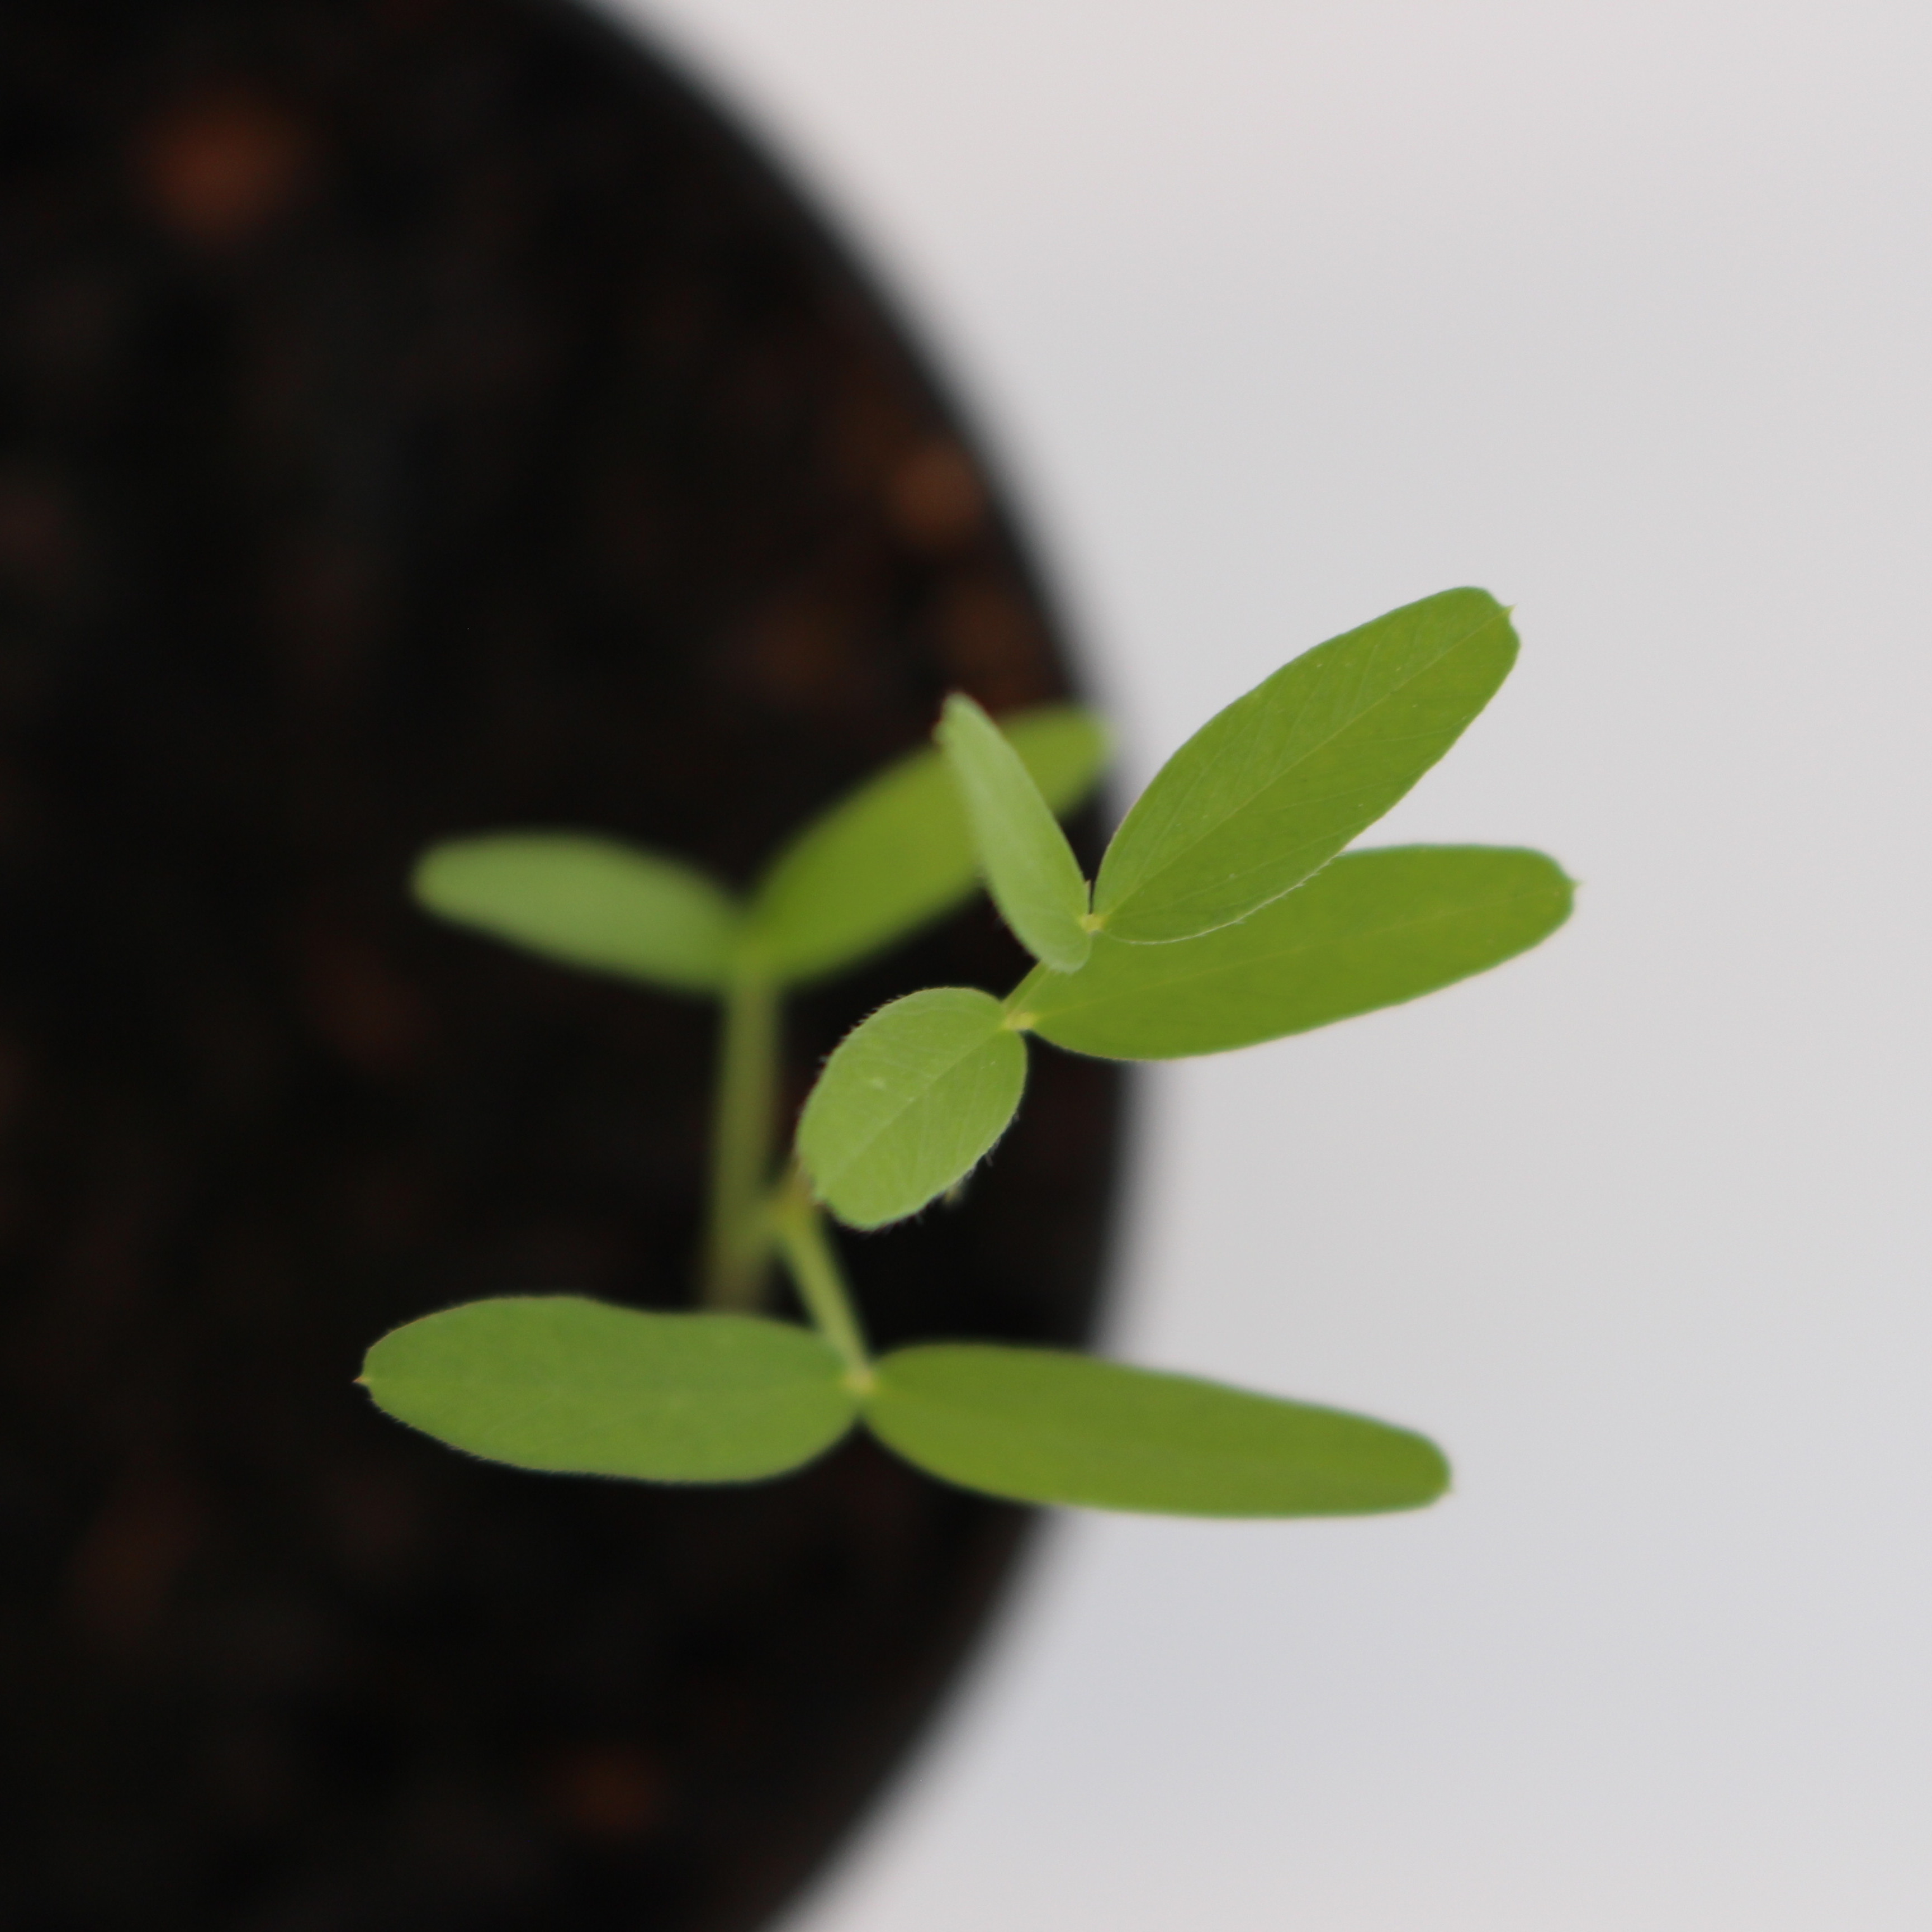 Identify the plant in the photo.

Vicia sativa
